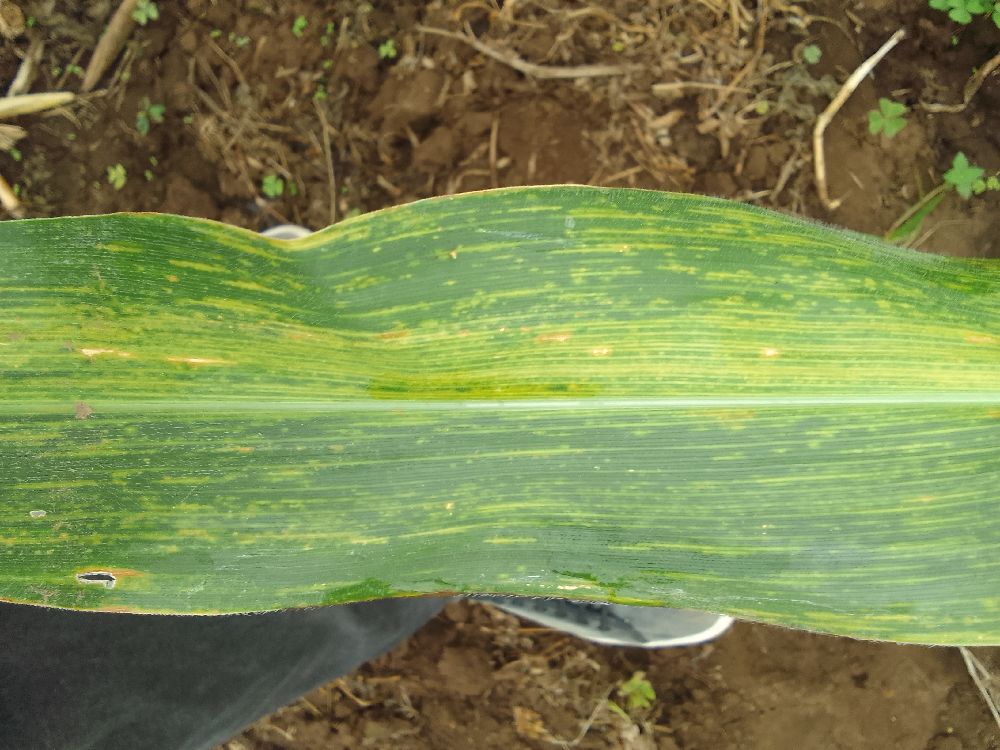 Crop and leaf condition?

maize, maize lethal necrosis
